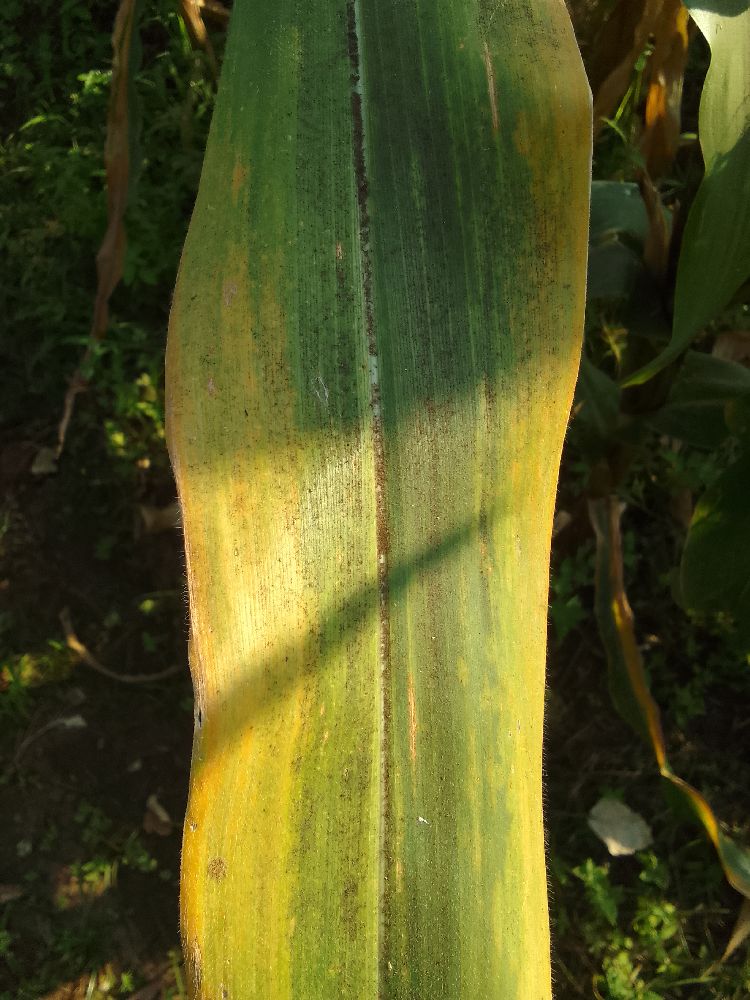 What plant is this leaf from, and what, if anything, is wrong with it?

maize, maize lethal necrosis
